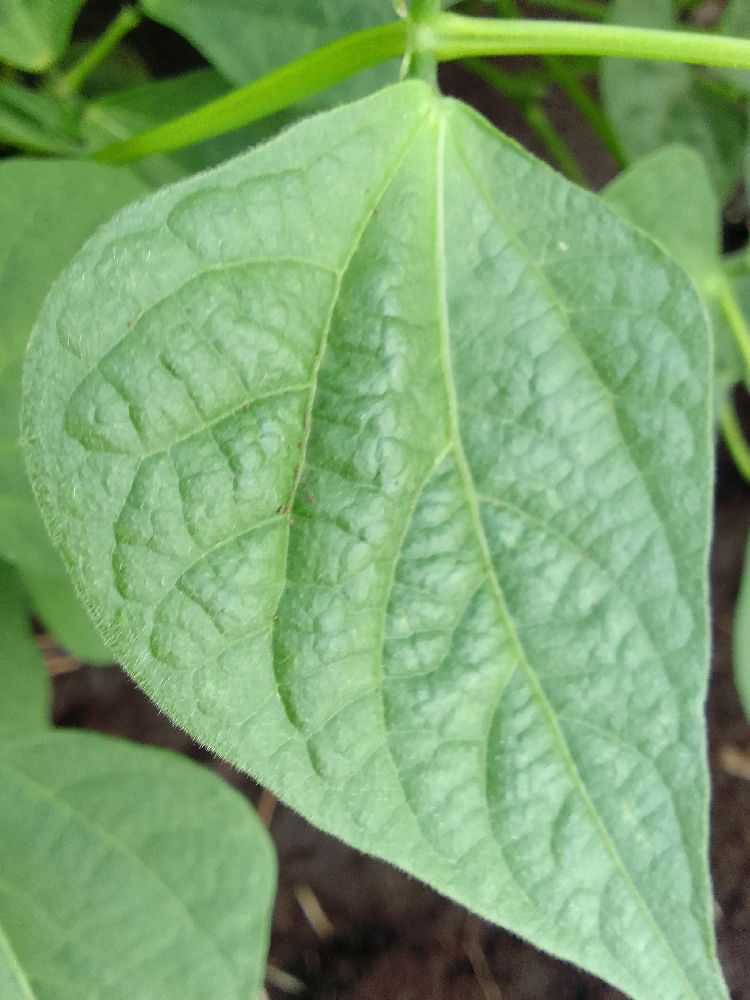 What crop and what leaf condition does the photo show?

common bean, healthy
